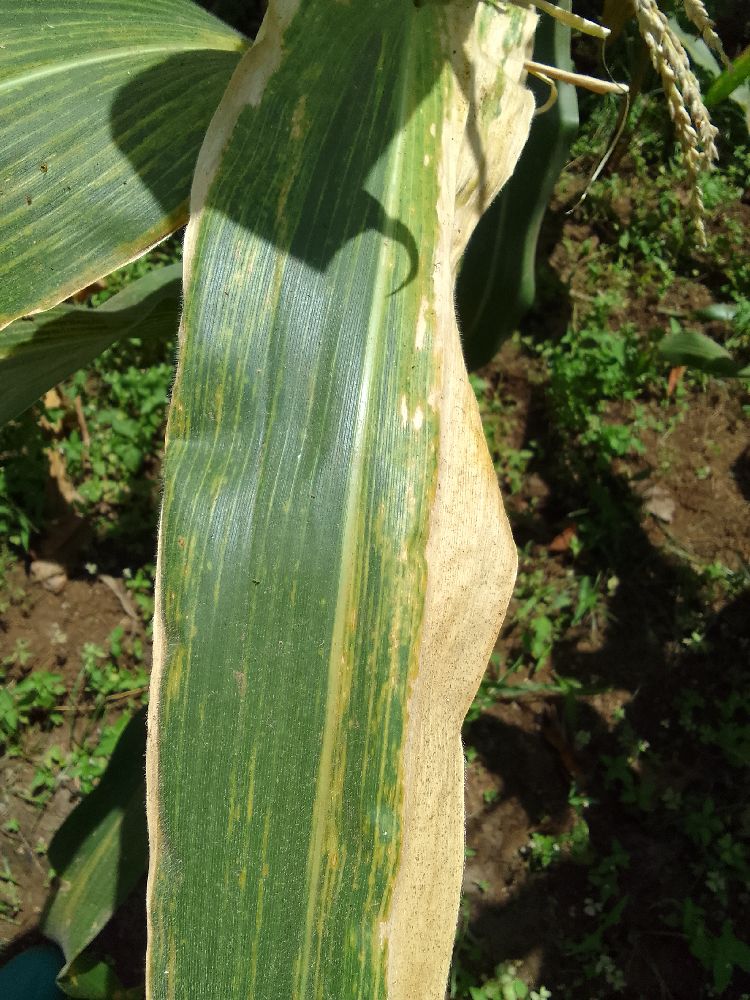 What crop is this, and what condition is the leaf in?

maize, maize lethal necrosis
